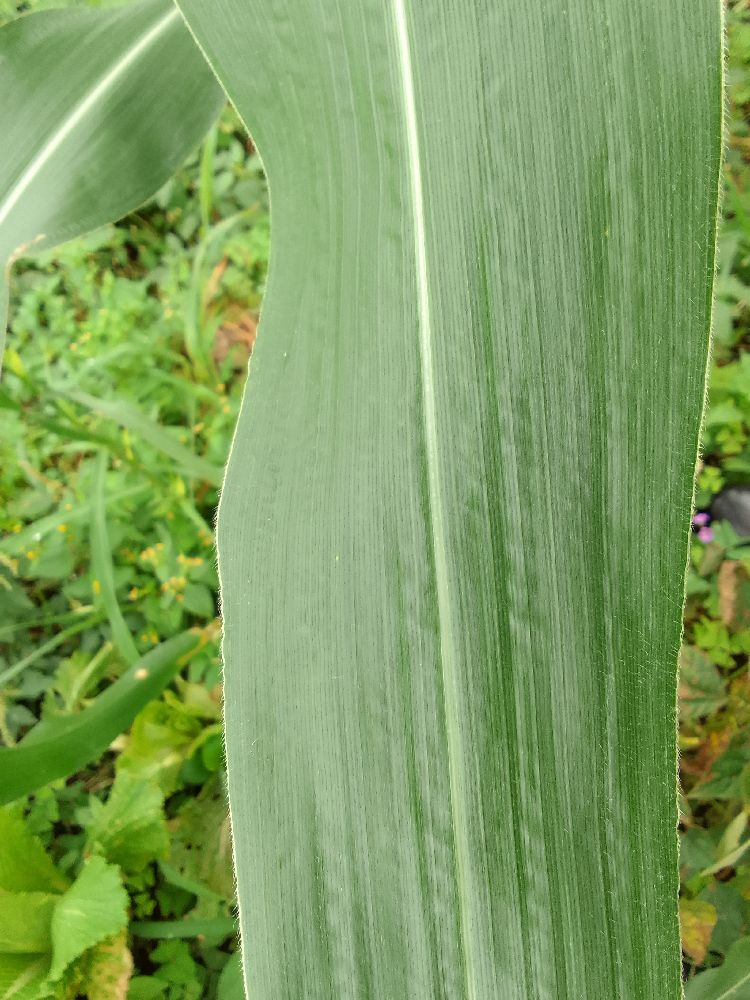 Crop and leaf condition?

maize, healthy
